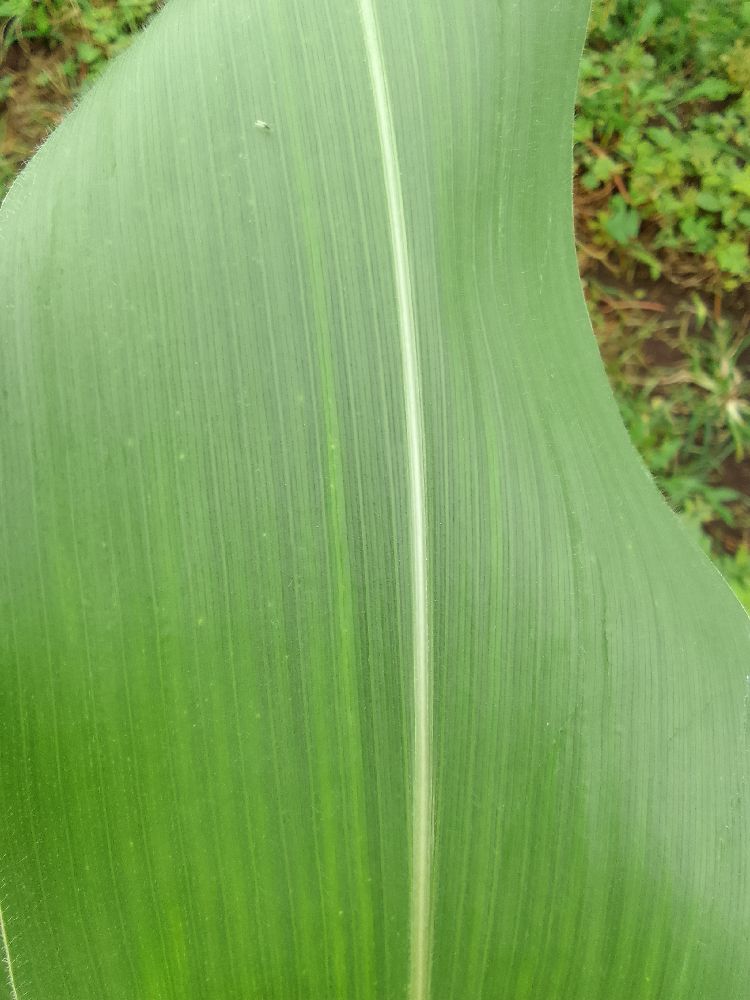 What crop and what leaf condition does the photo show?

maize, healthy
